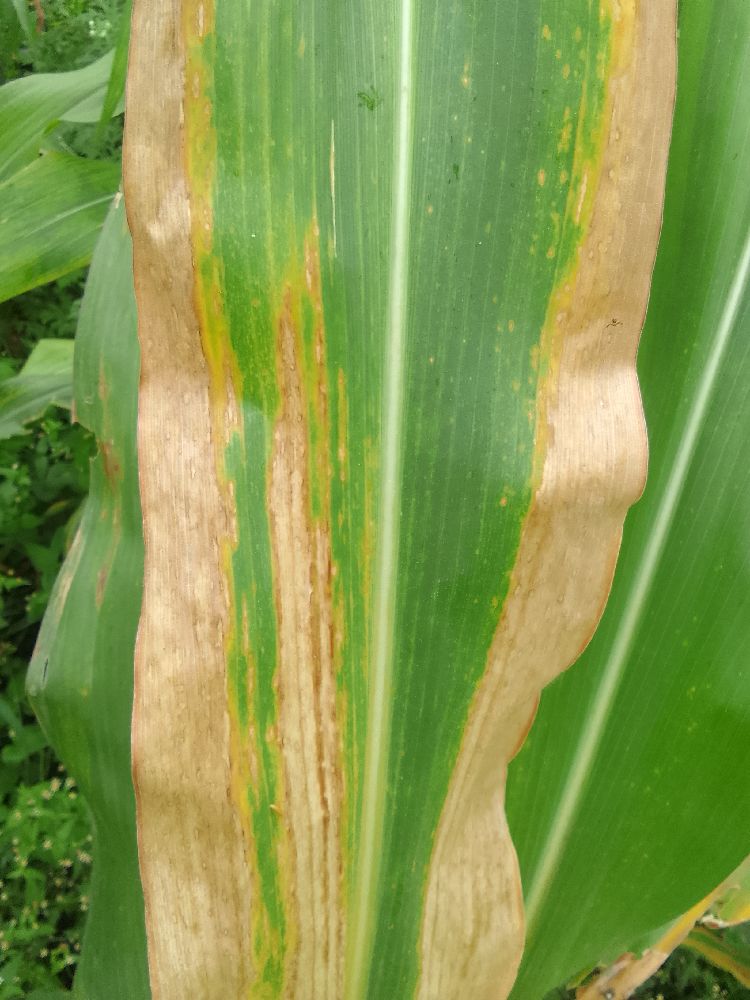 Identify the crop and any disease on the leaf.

maize, maize lethal necrosis
